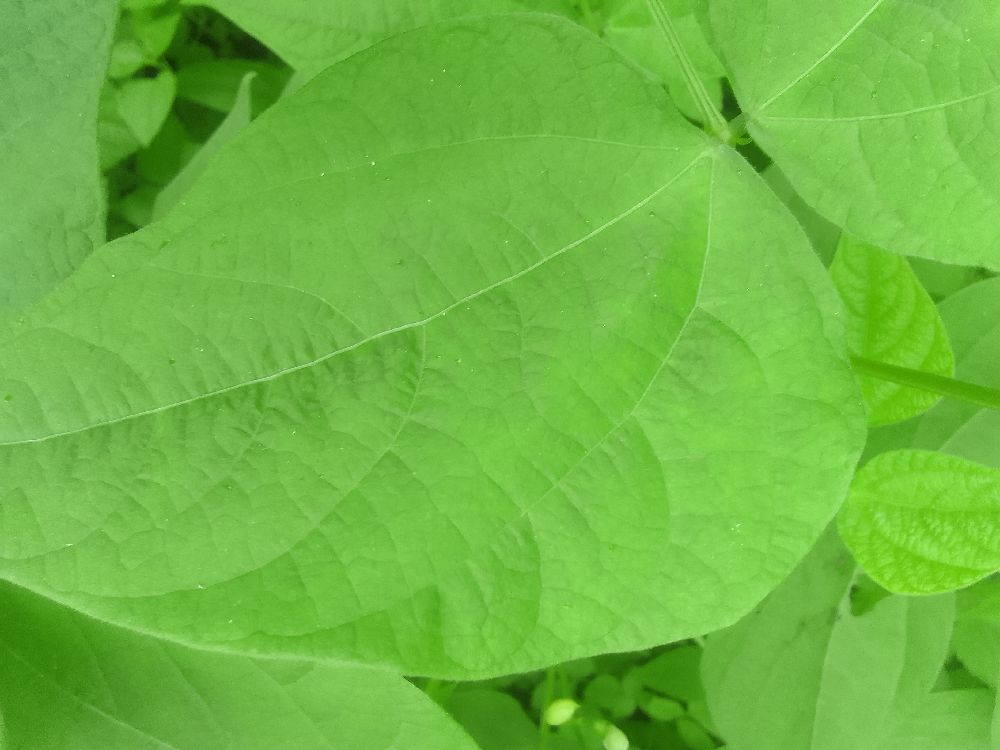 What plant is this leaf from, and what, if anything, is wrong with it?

common bean, healthy
